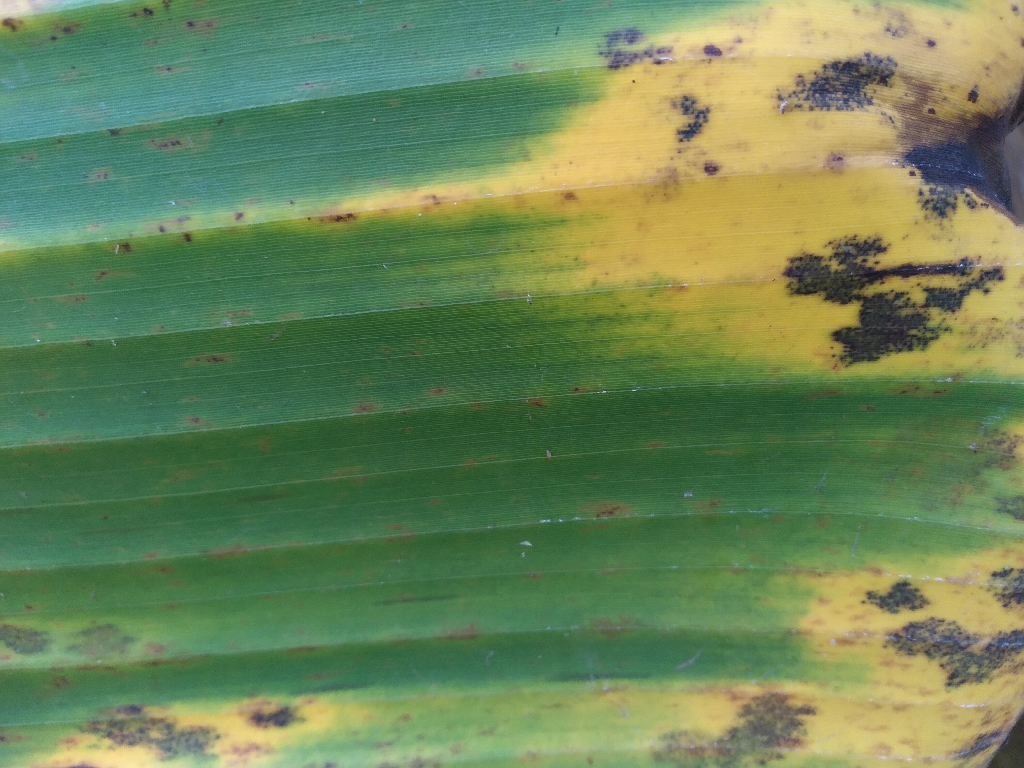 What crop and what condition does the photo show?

banana, black sigatoka
